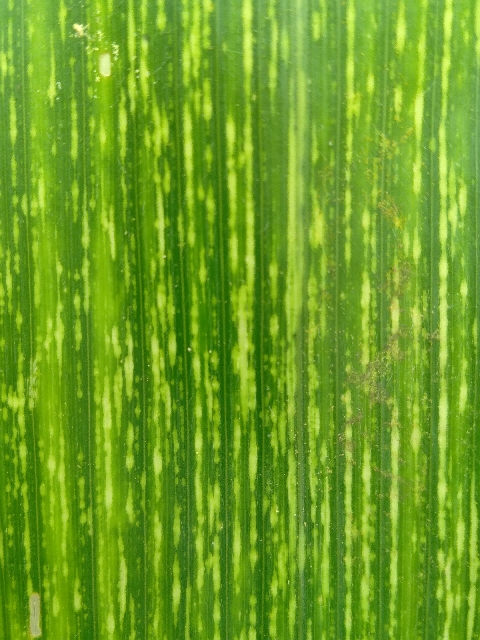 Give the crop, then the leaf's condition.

maize, maize streak virus
